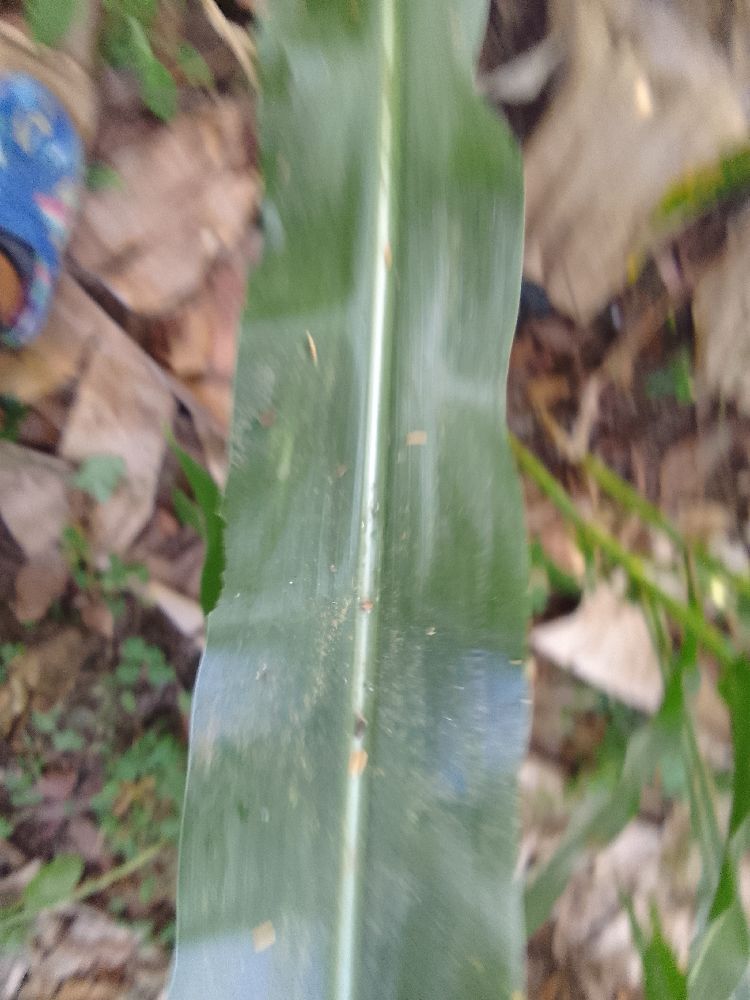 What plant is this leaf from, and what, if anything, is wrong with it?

maize, healthy
